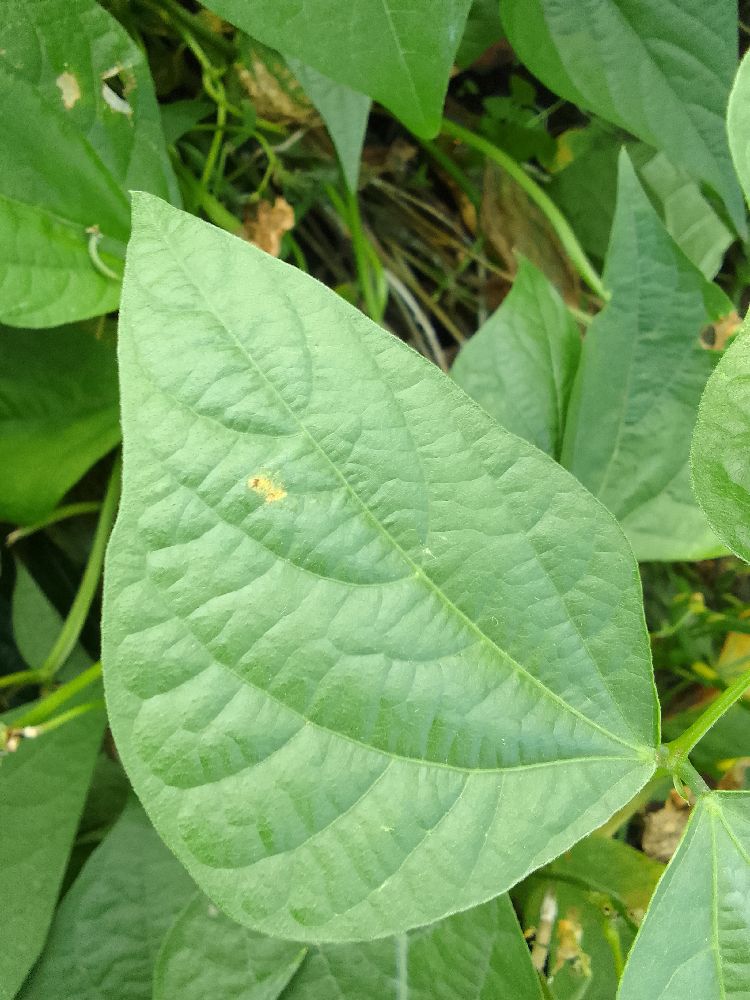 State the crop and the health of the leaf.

common bean, healthy
